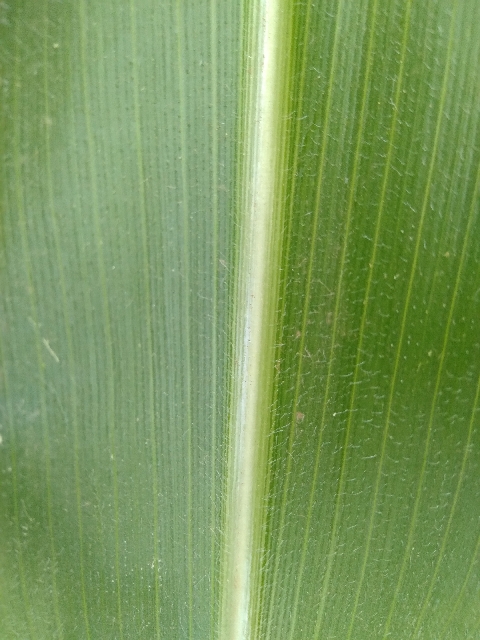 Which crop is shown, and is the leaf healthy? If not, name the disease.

maize, healthy
